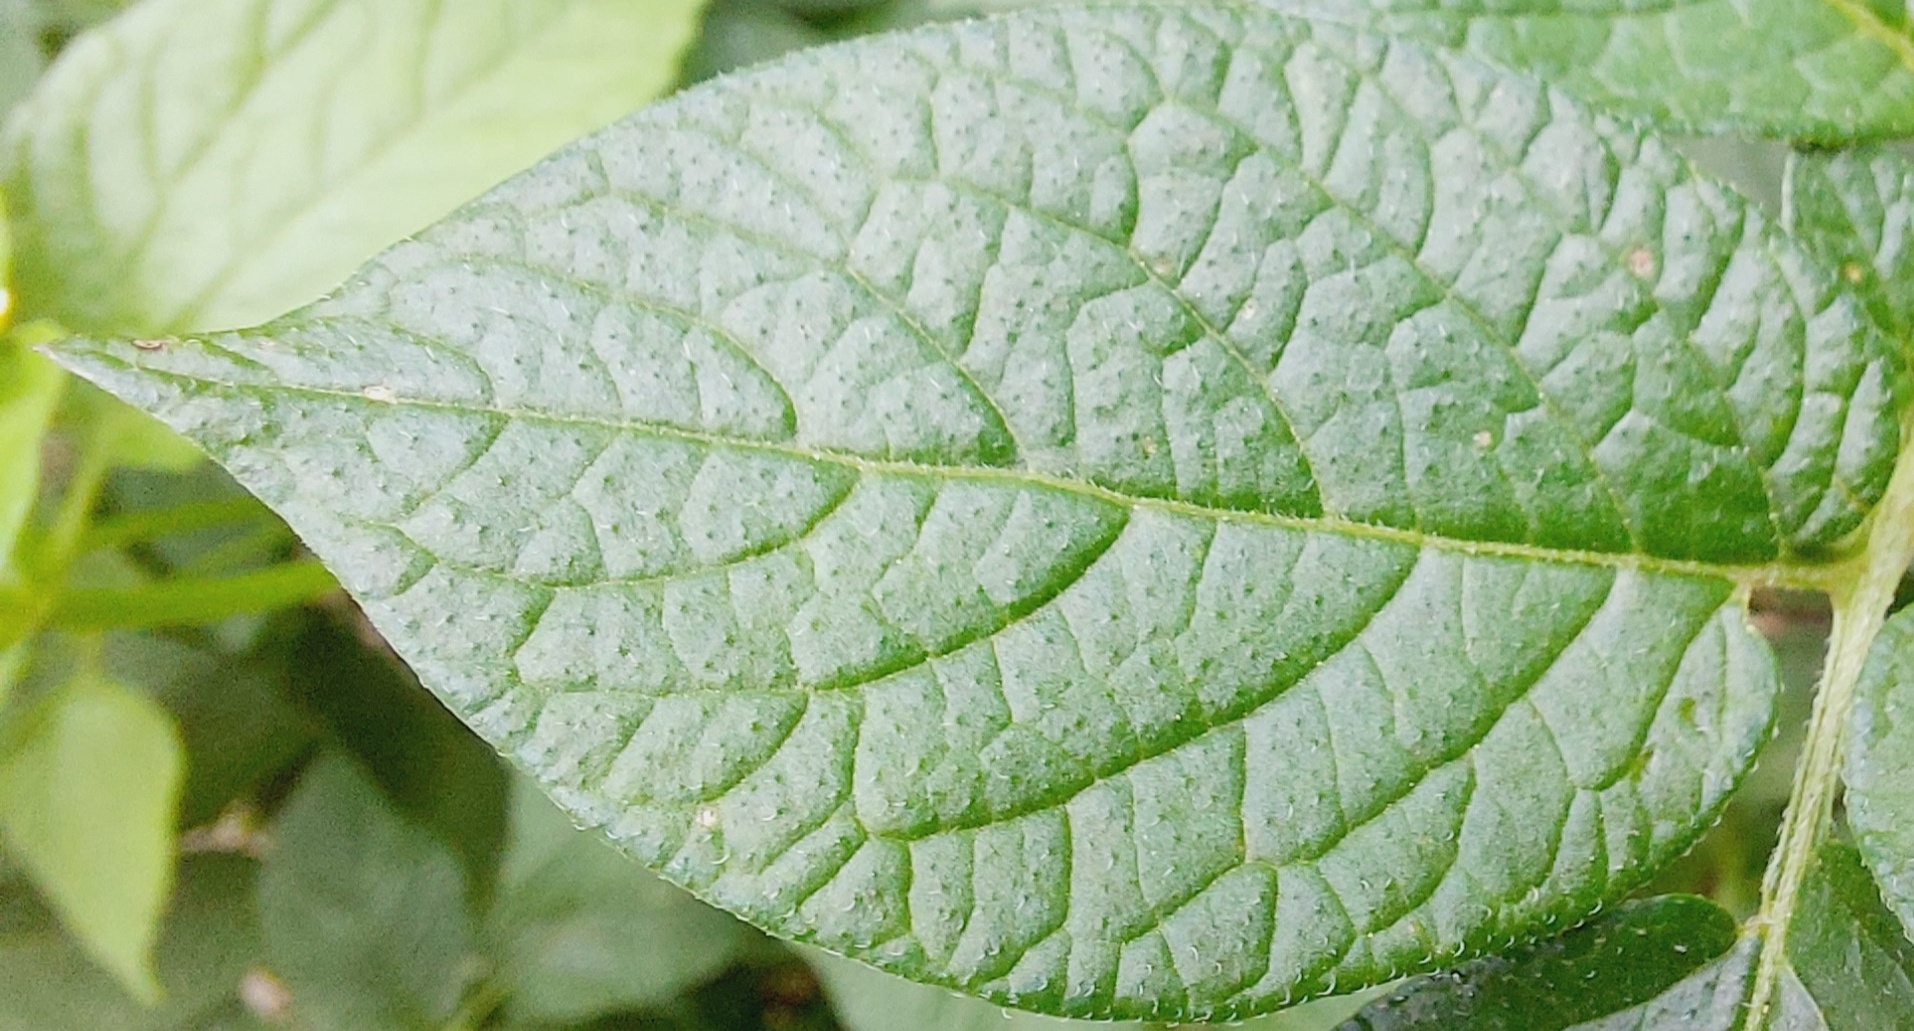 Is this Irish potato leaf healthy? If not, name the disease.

healthy
